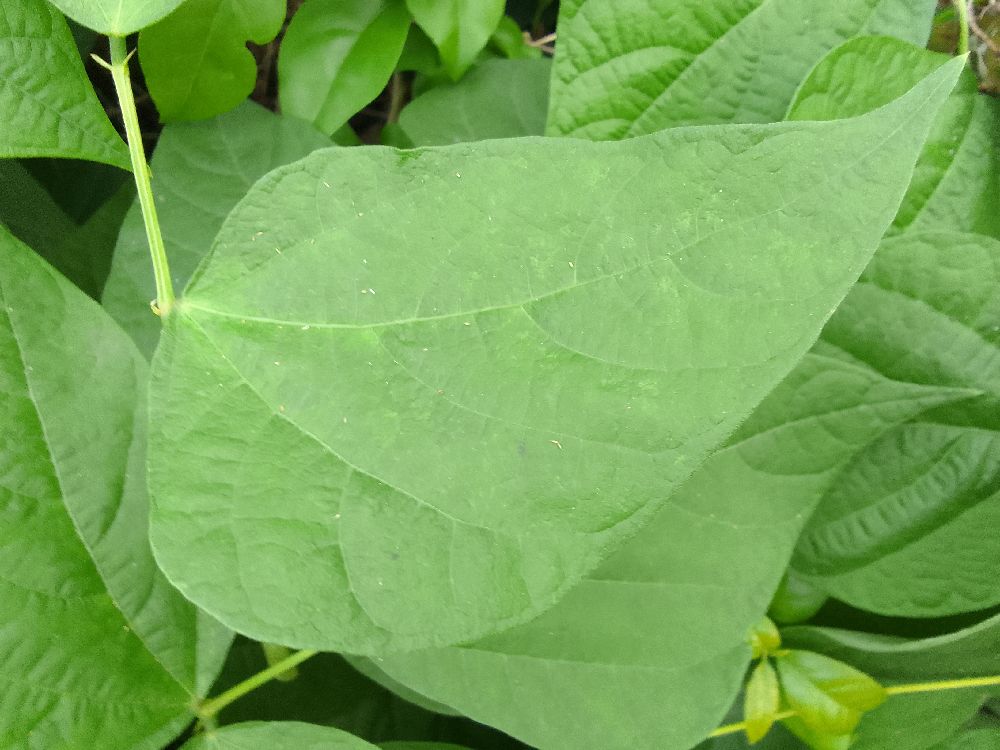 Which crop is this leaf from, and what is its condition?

common bean, healthy
